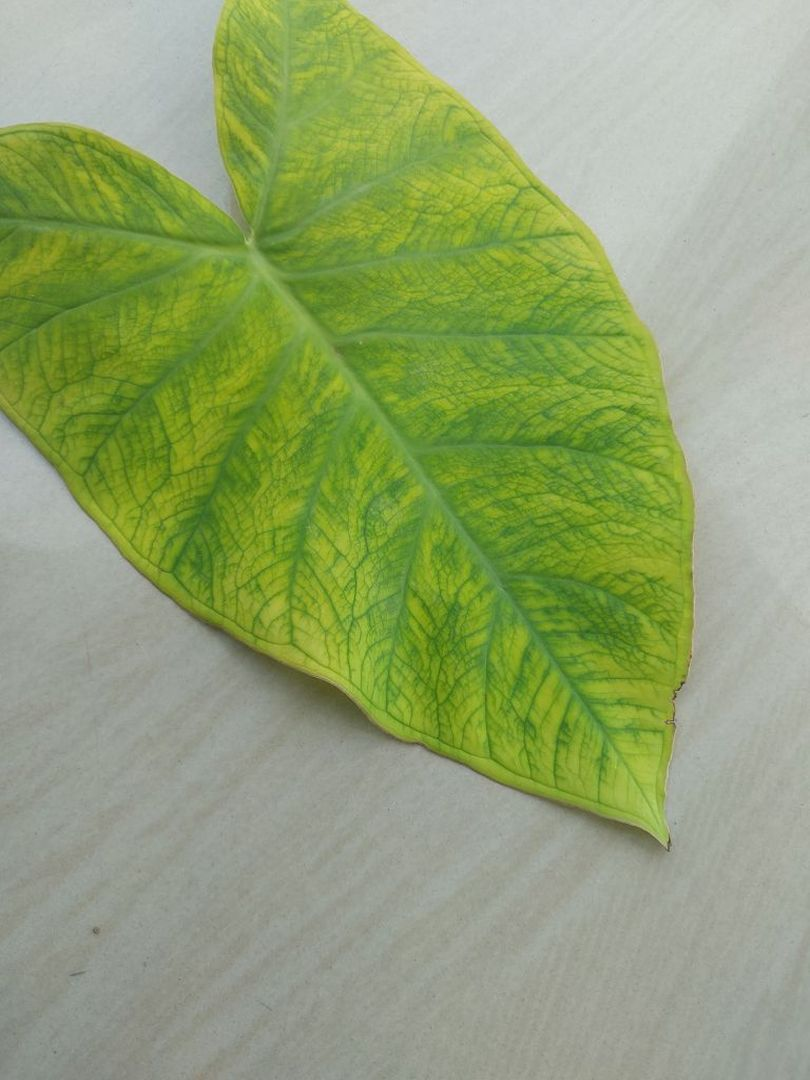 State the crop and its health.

taro, mosaic
